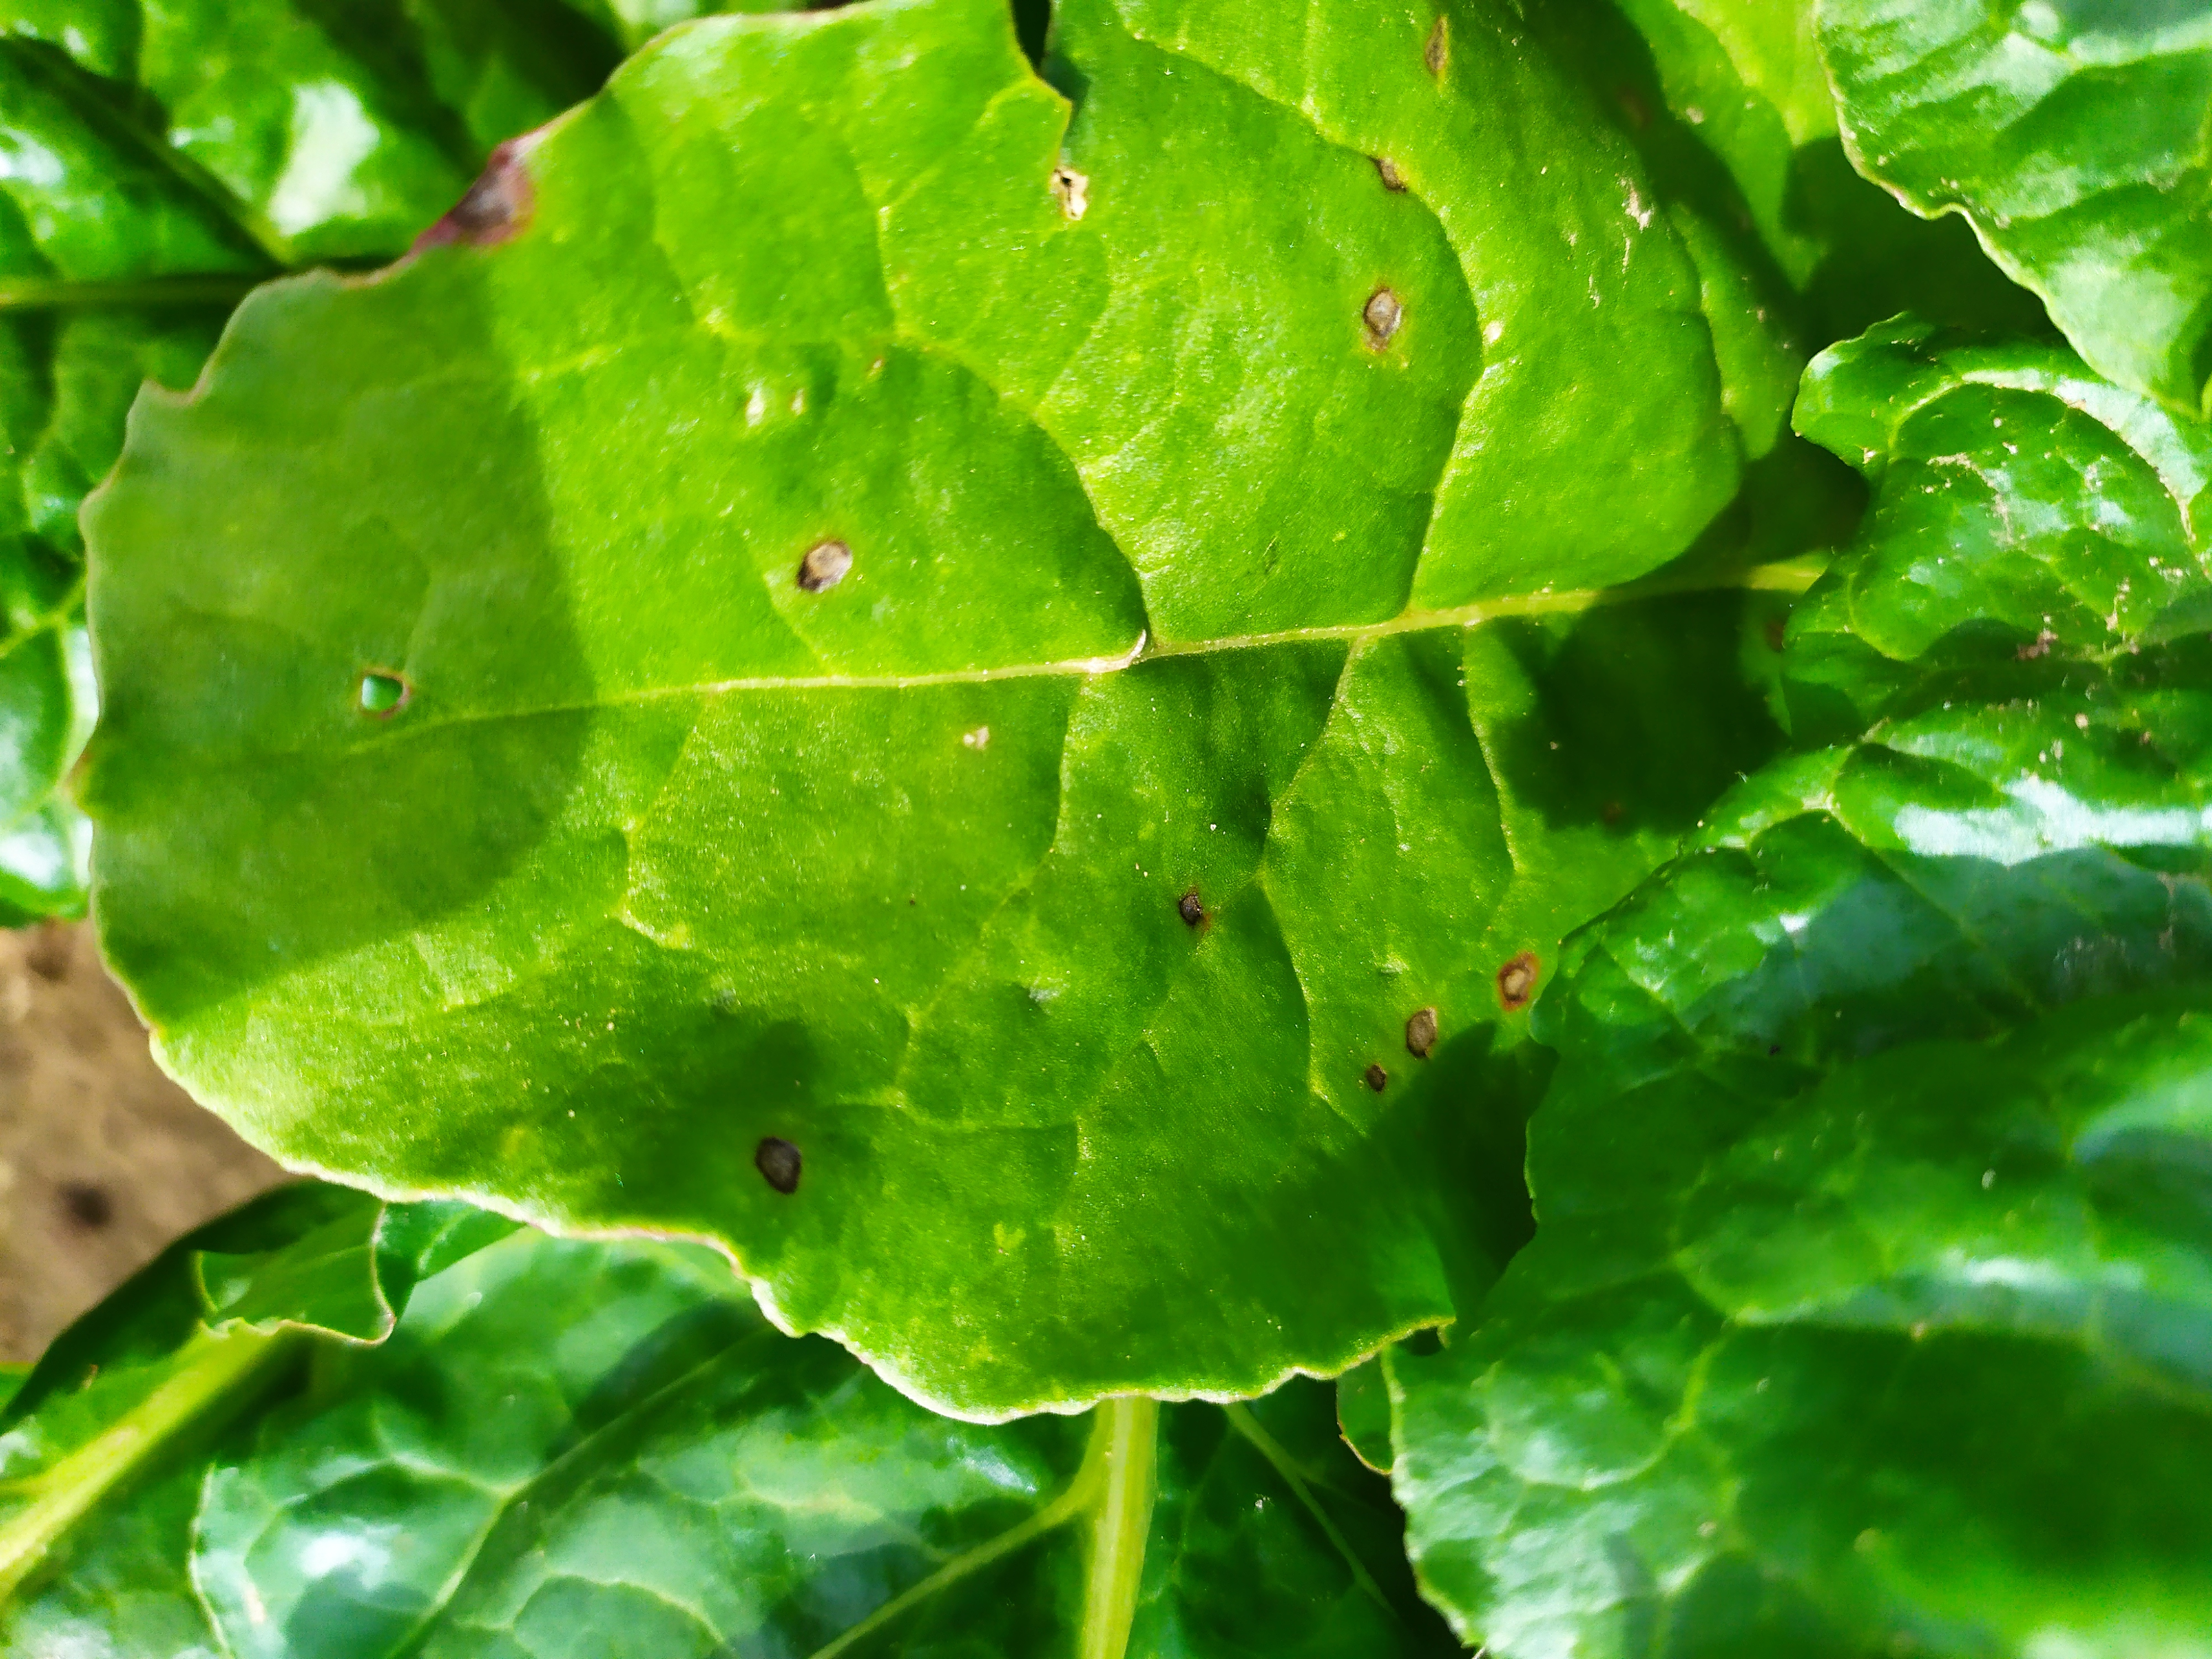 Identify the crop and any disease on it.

beet, cercospora
